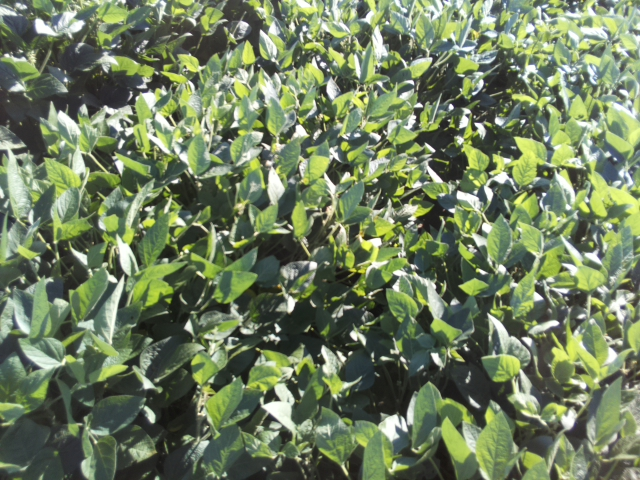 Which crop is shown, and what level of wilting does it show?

soybean, leaflets folding inward at secondary pulvinus with no turgor loss in leaflets or petioles
